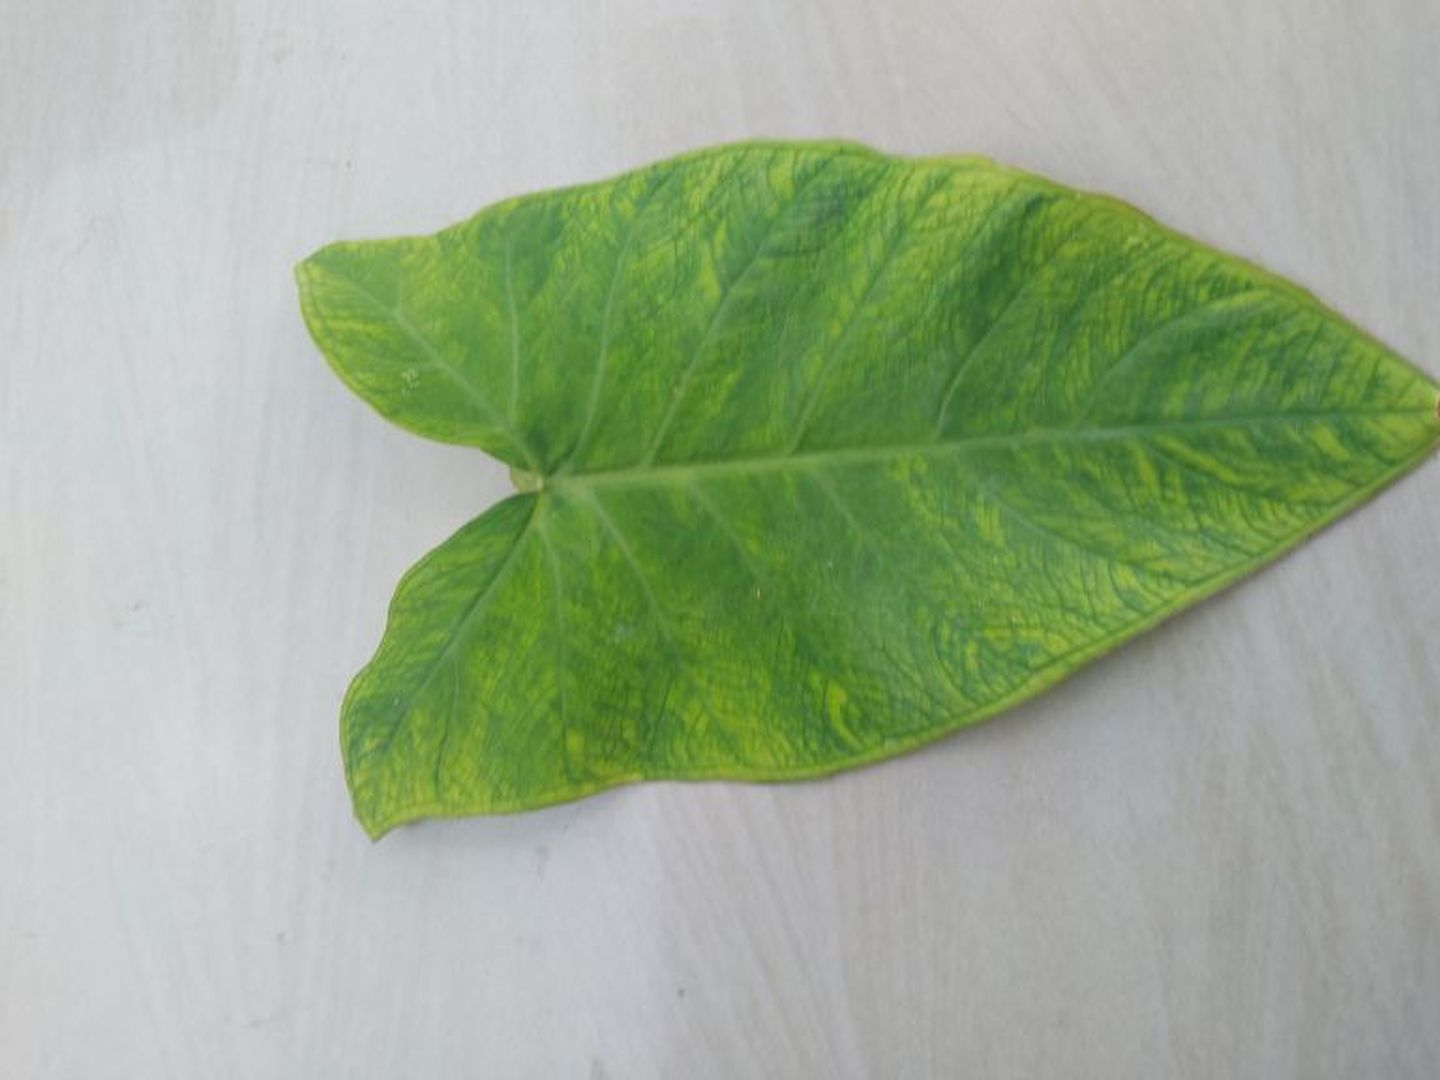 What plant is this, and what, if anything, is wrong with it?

taro, mosaic
